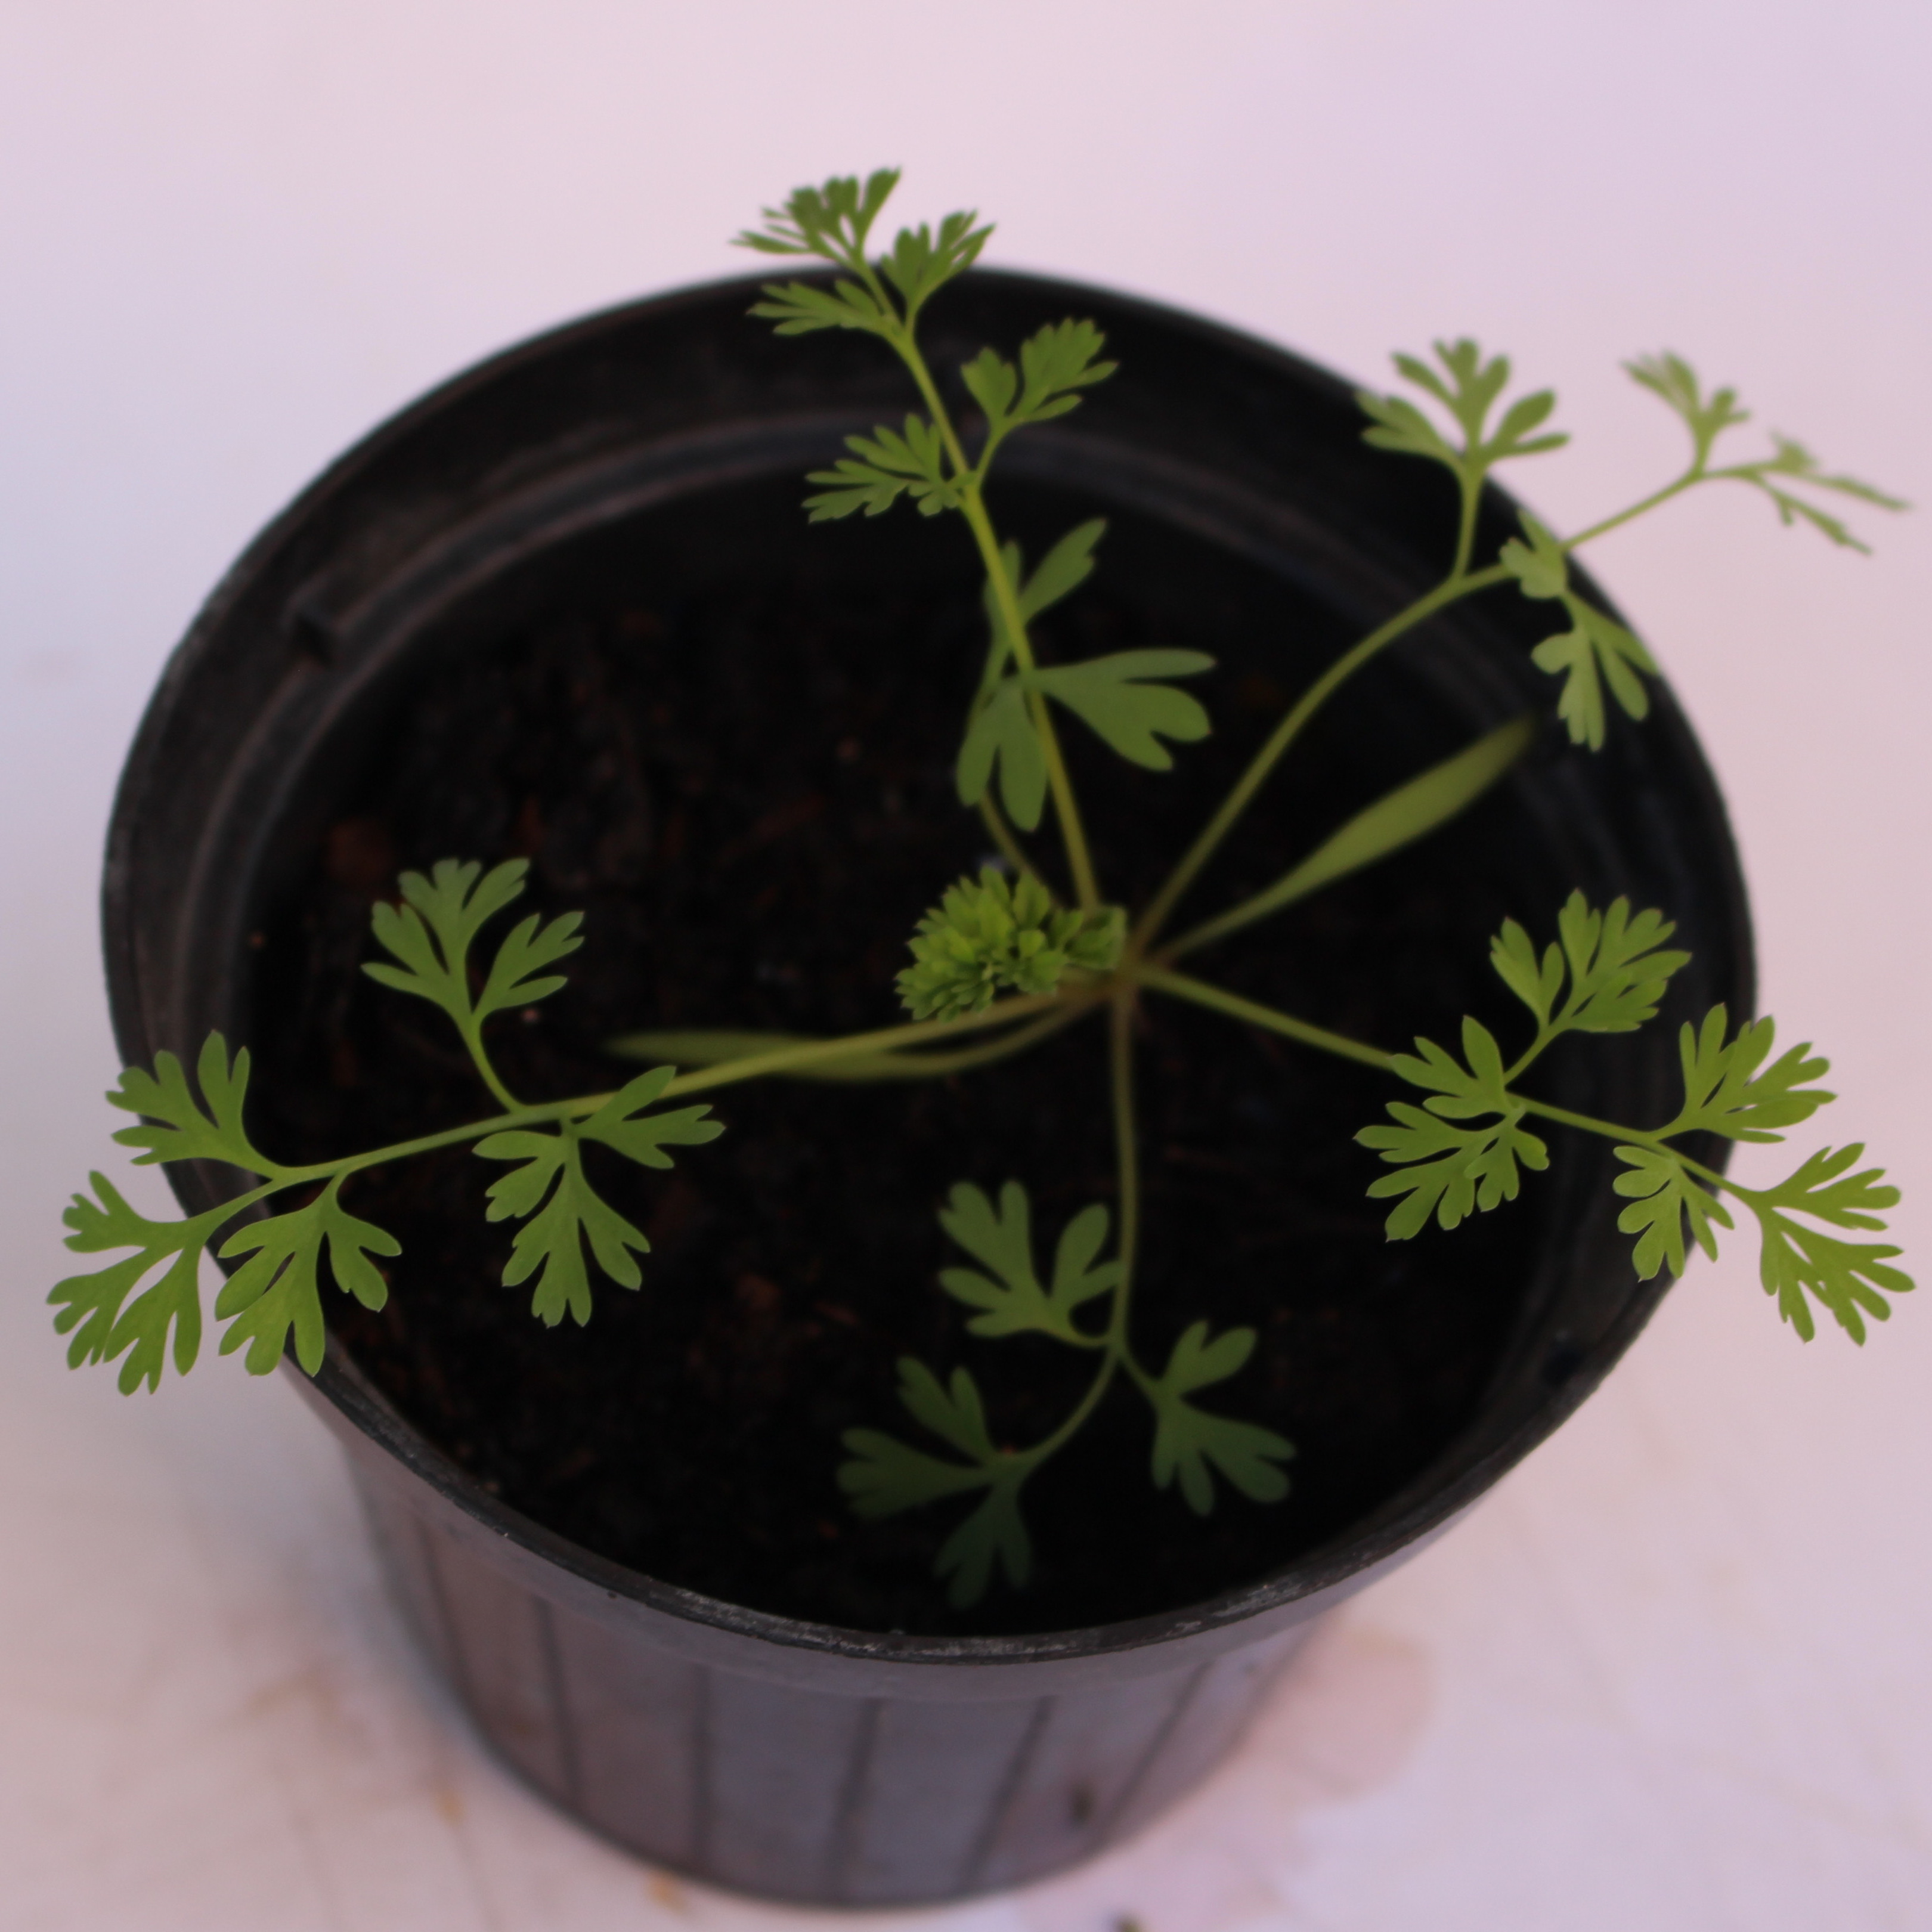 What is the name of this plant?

Fumaria officinalis
